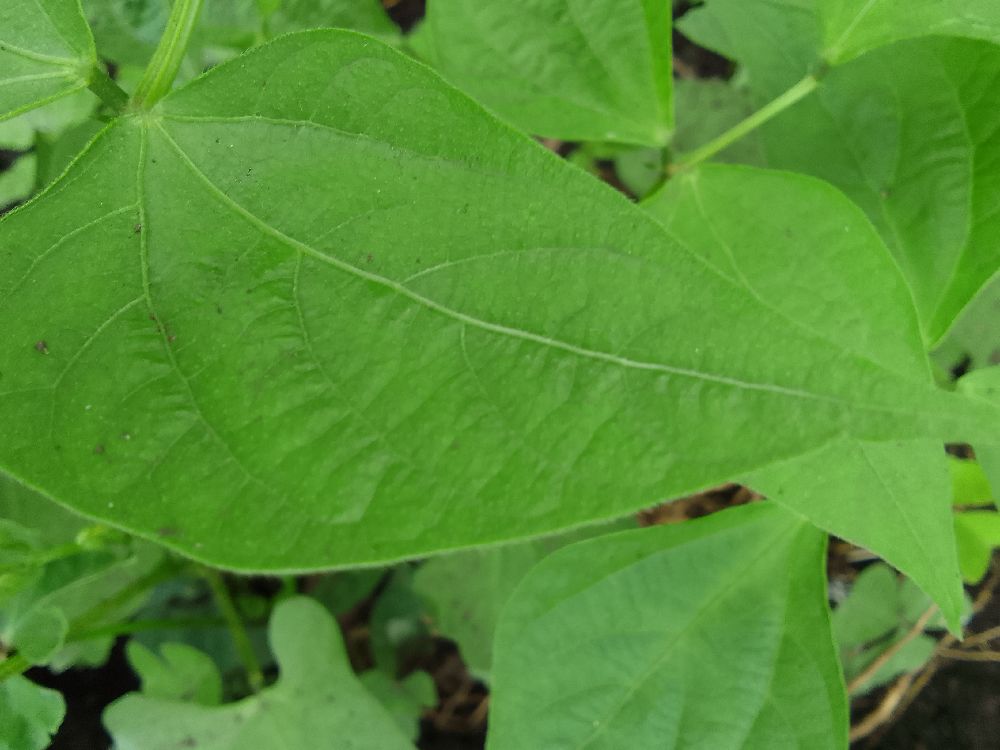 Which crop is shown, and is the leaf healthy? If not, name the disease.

common bean, healthy
